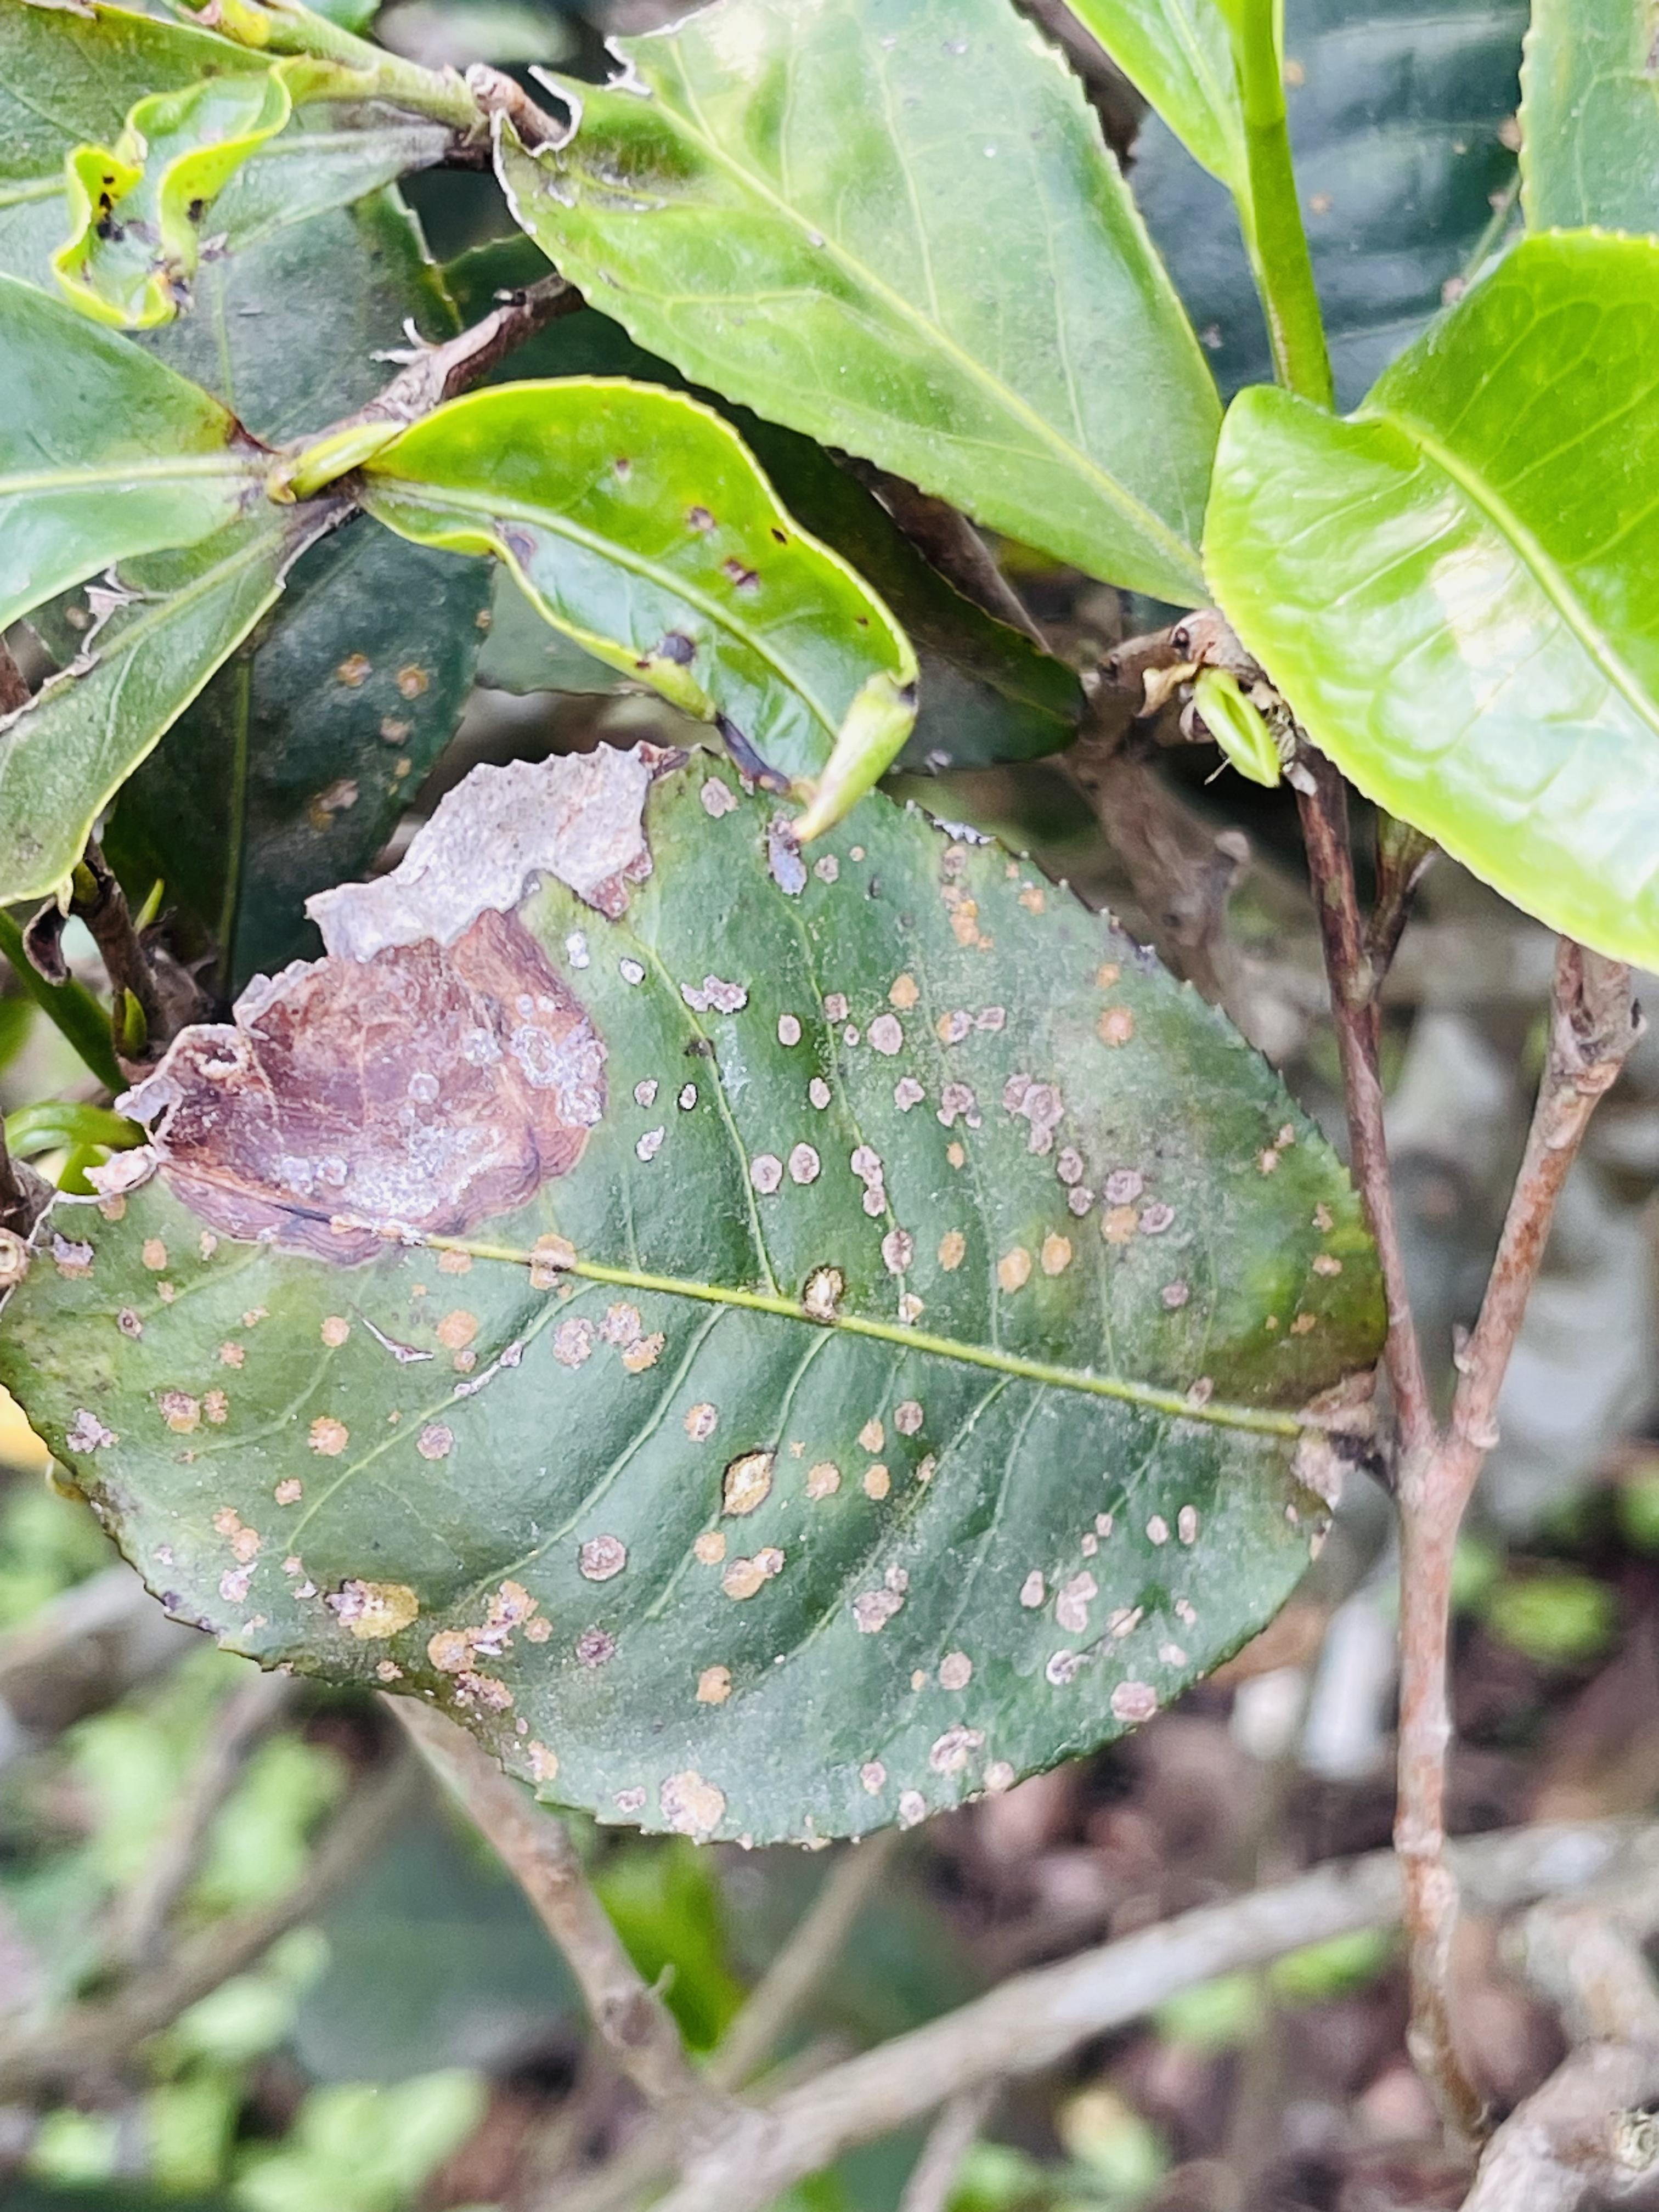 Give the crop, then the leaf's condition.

tea, blight
